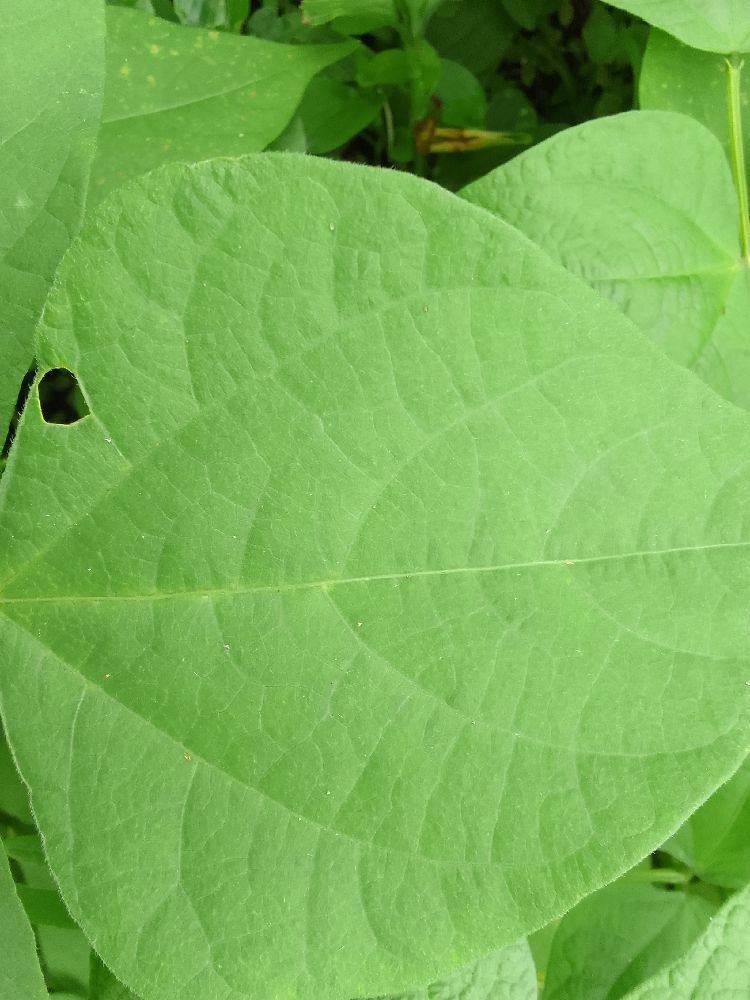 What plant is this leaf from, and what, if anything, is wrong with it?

common bean, healthy
